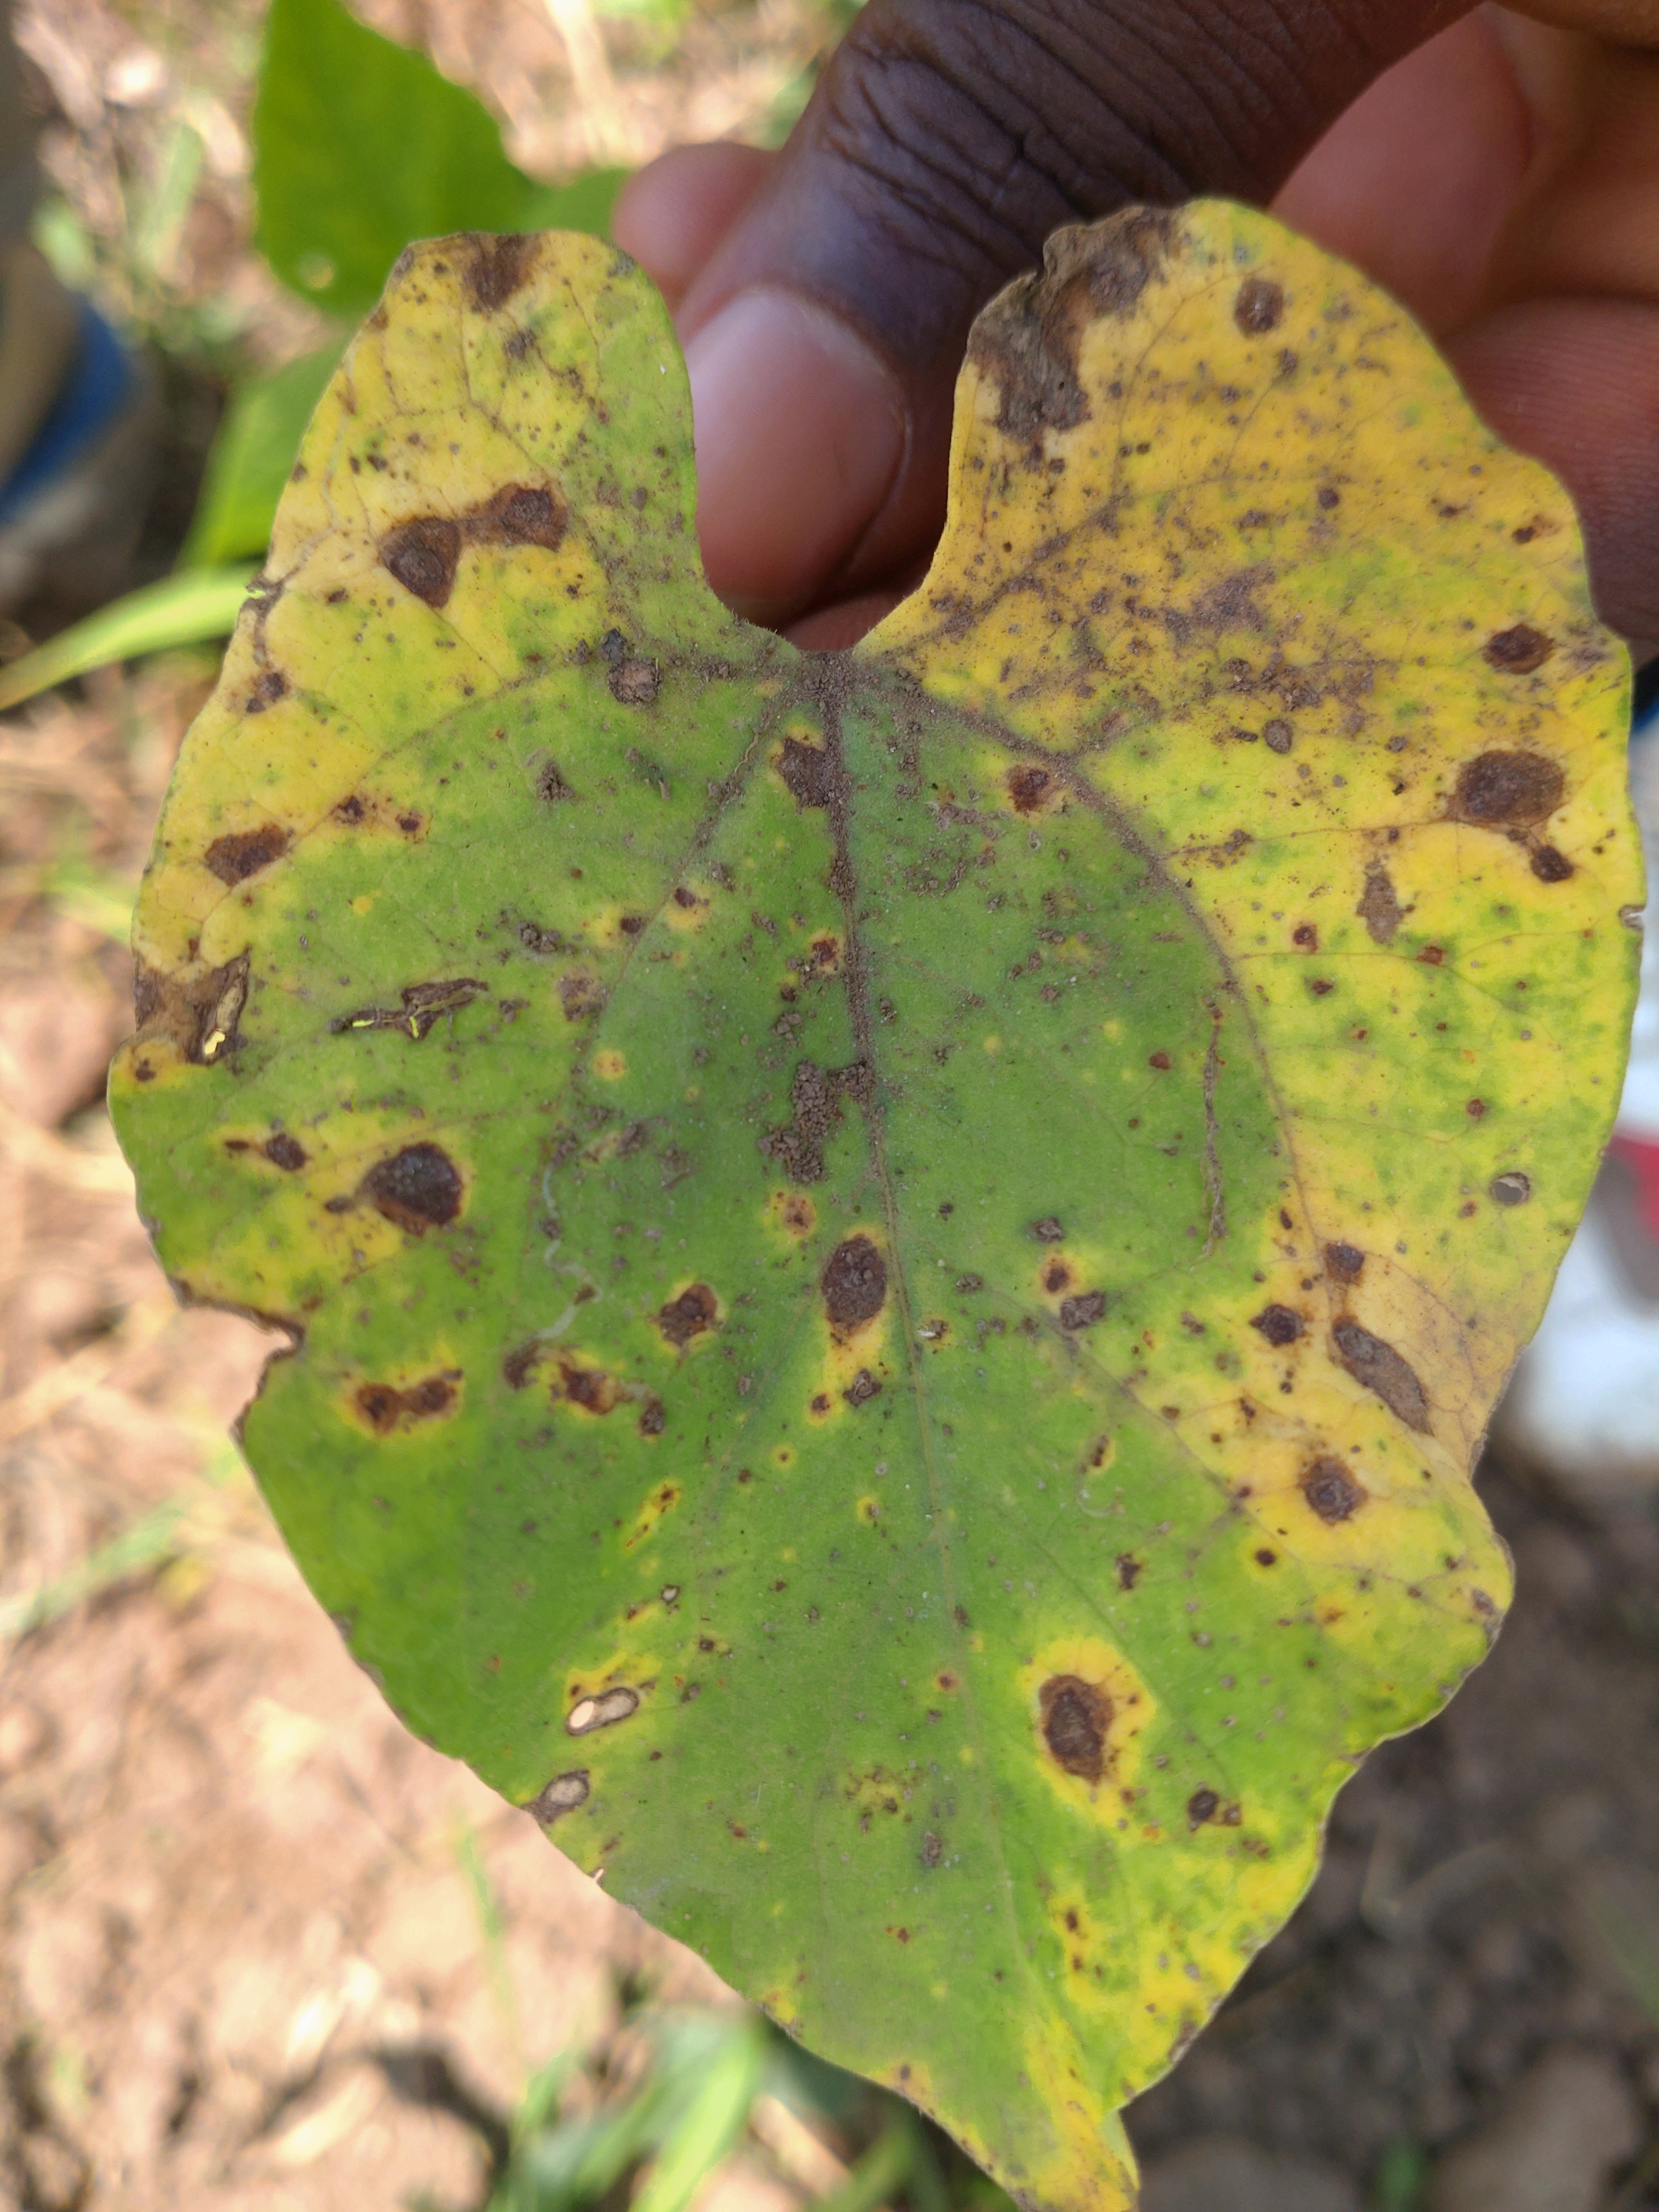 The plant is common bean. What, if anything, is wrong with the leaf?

anthracnose
